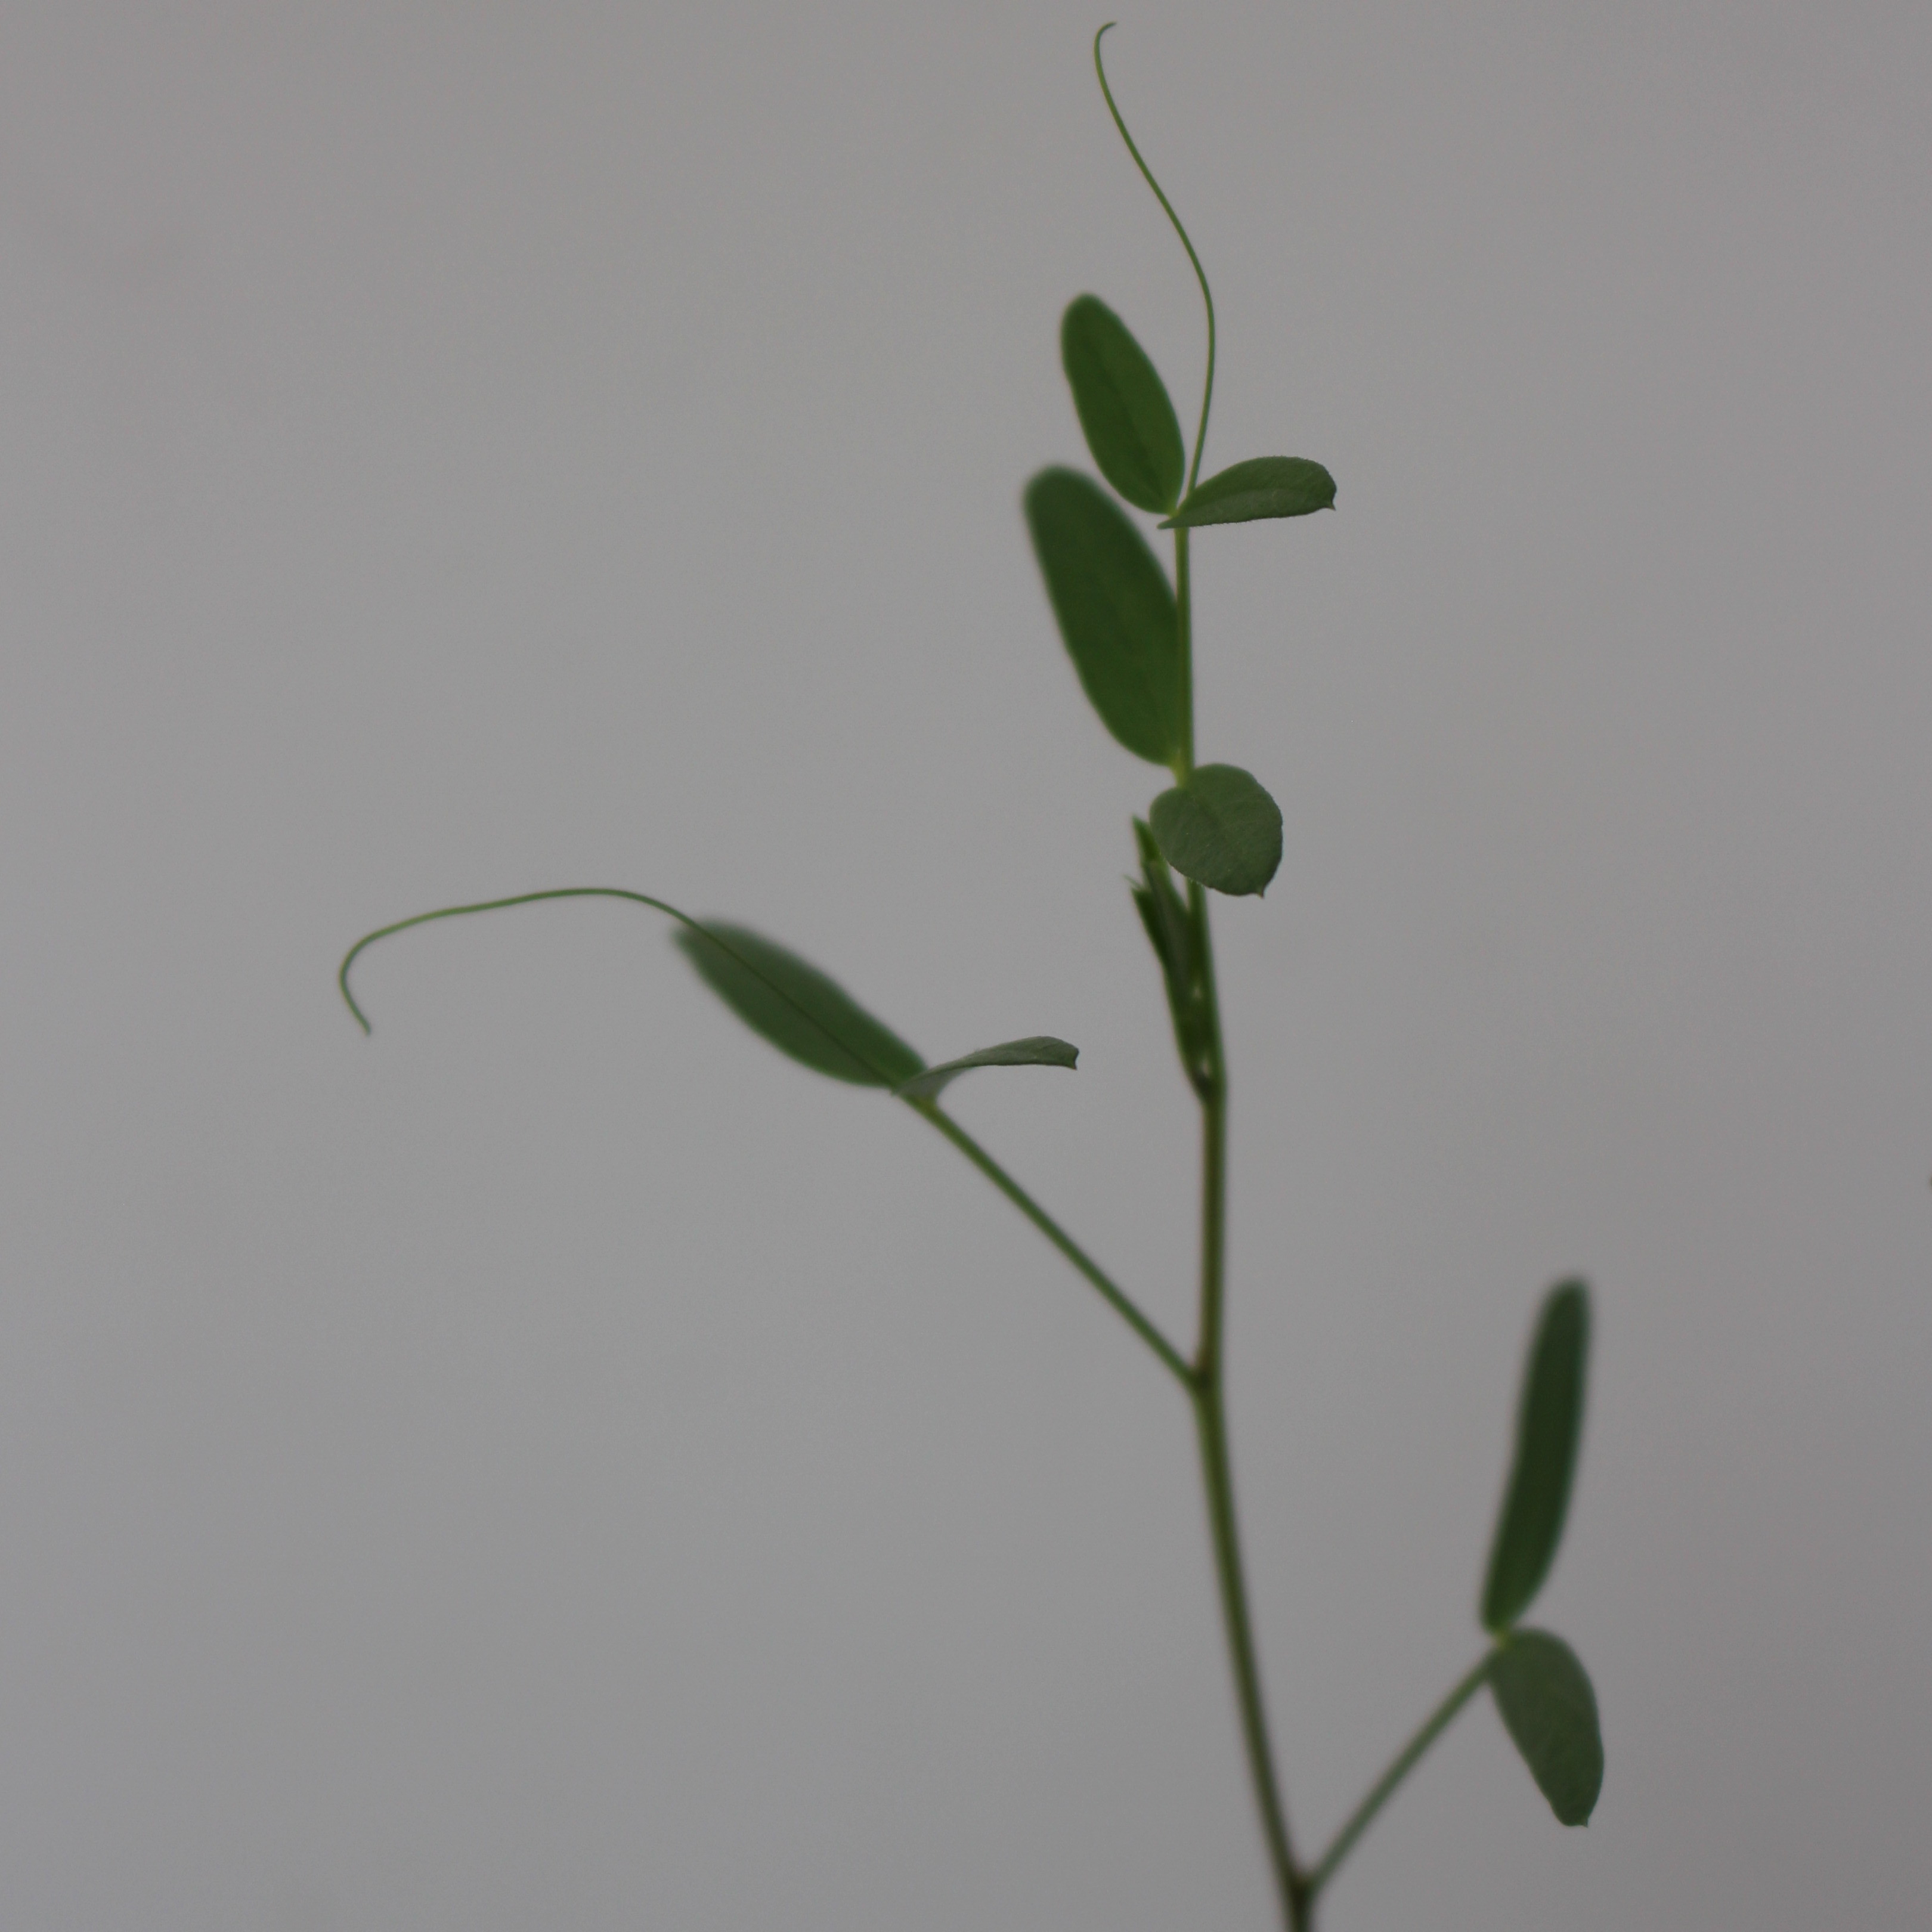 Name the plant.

Vicia sativa
